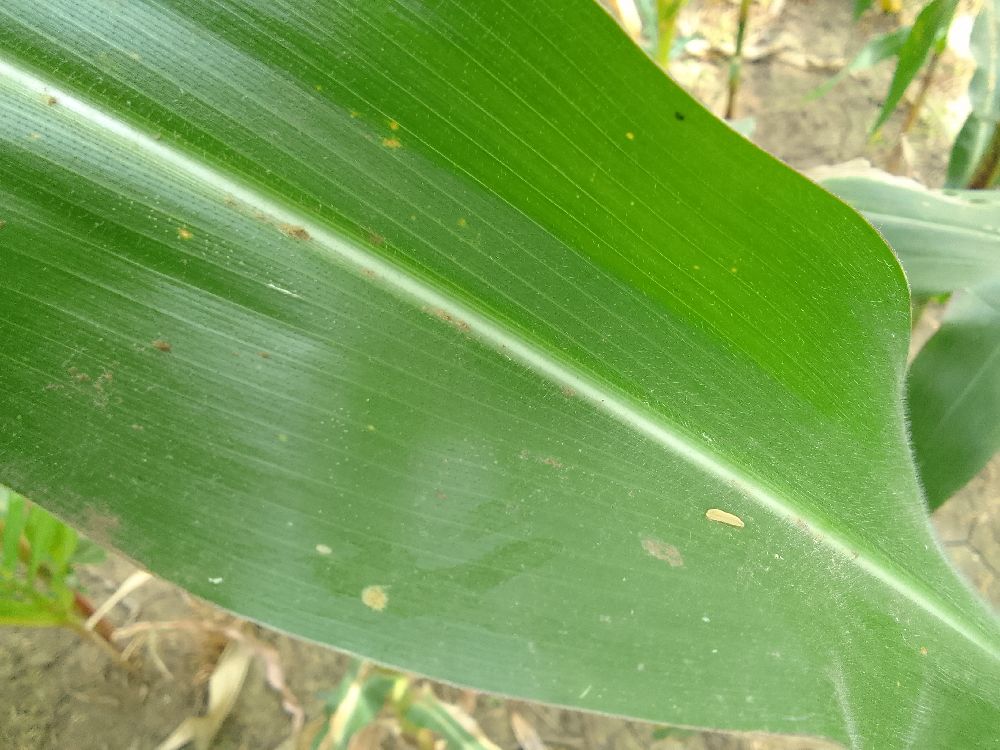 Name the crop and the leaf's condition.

maize, healthy
